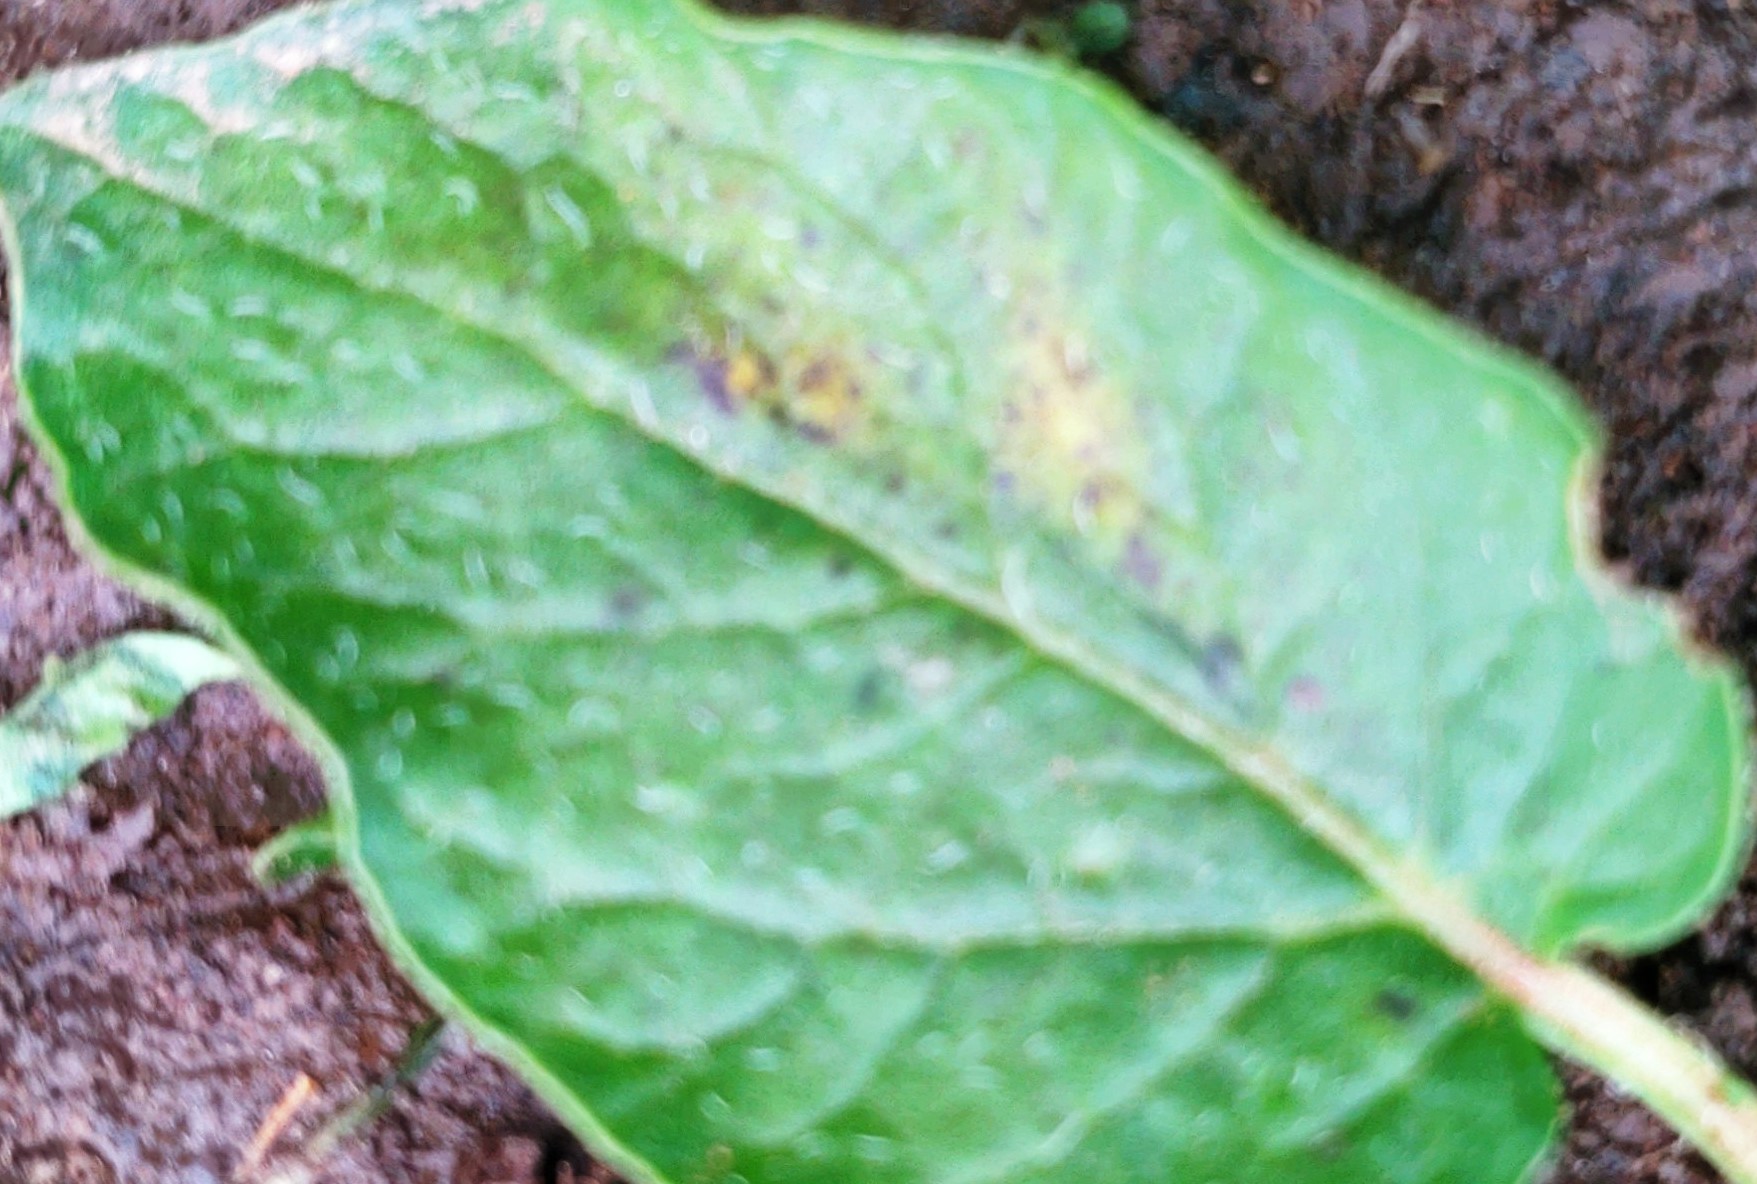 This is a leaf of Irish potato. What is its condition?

late blight
